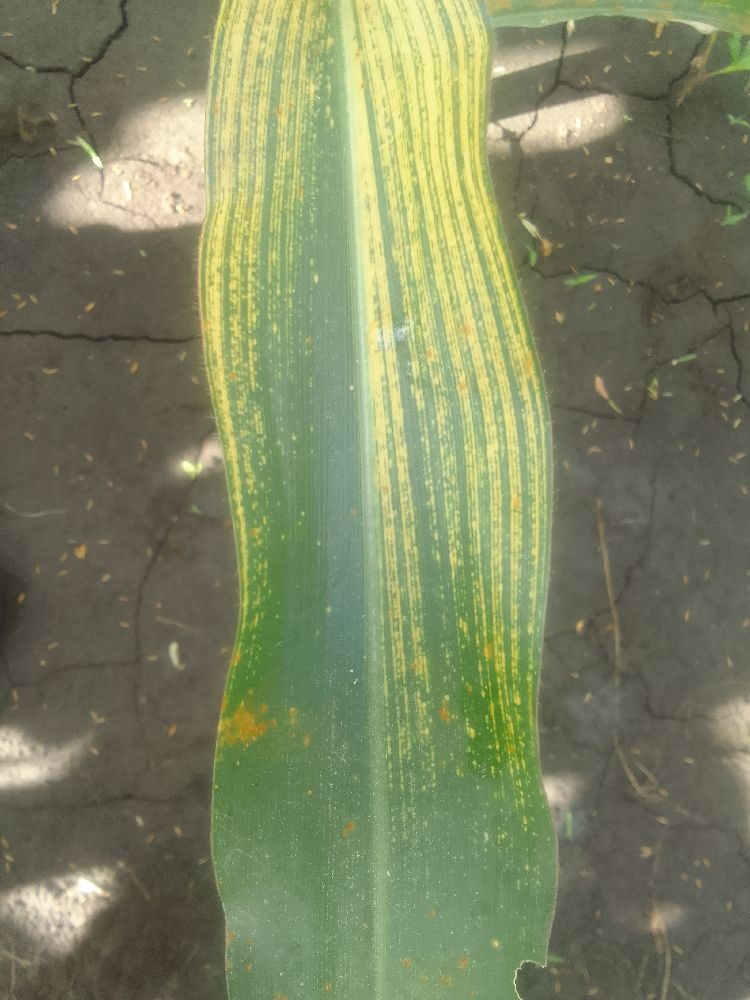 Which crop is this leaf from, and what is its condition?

maize, maize streak virus
